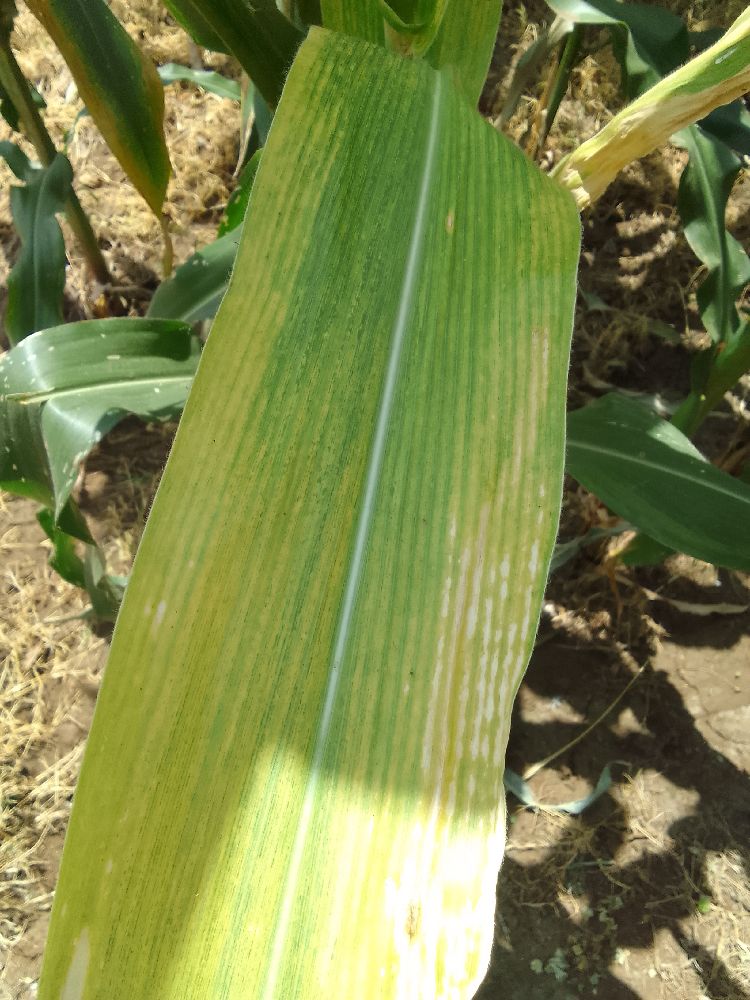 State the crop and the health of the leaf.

maize, maize lethal necrosis
